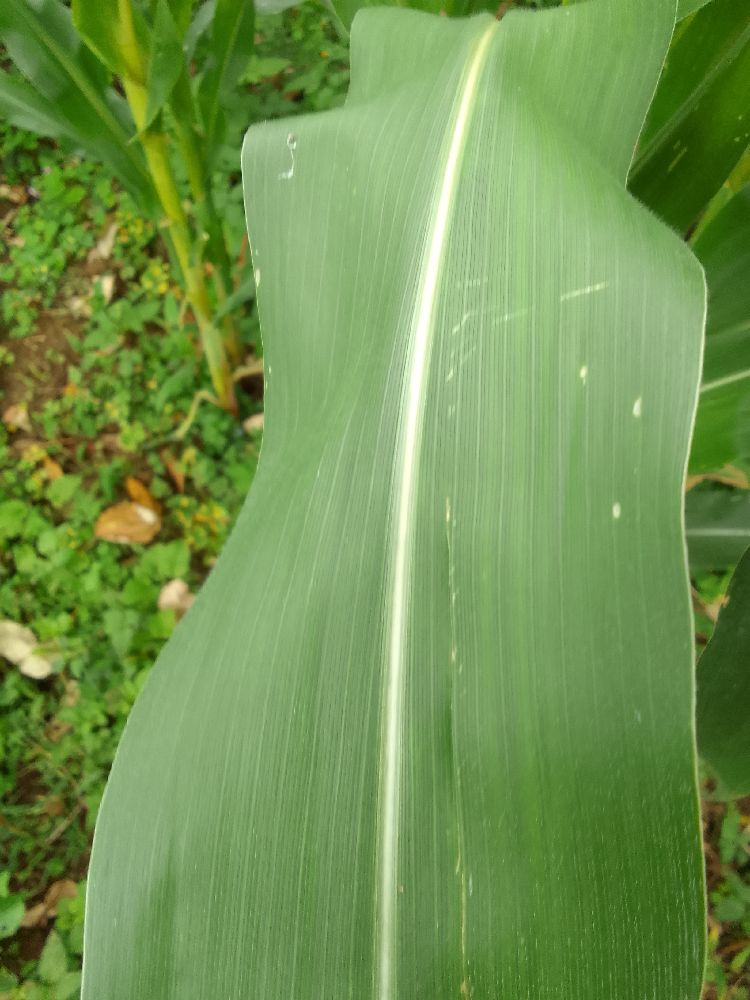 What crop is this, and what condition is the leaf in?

maize, healthy
